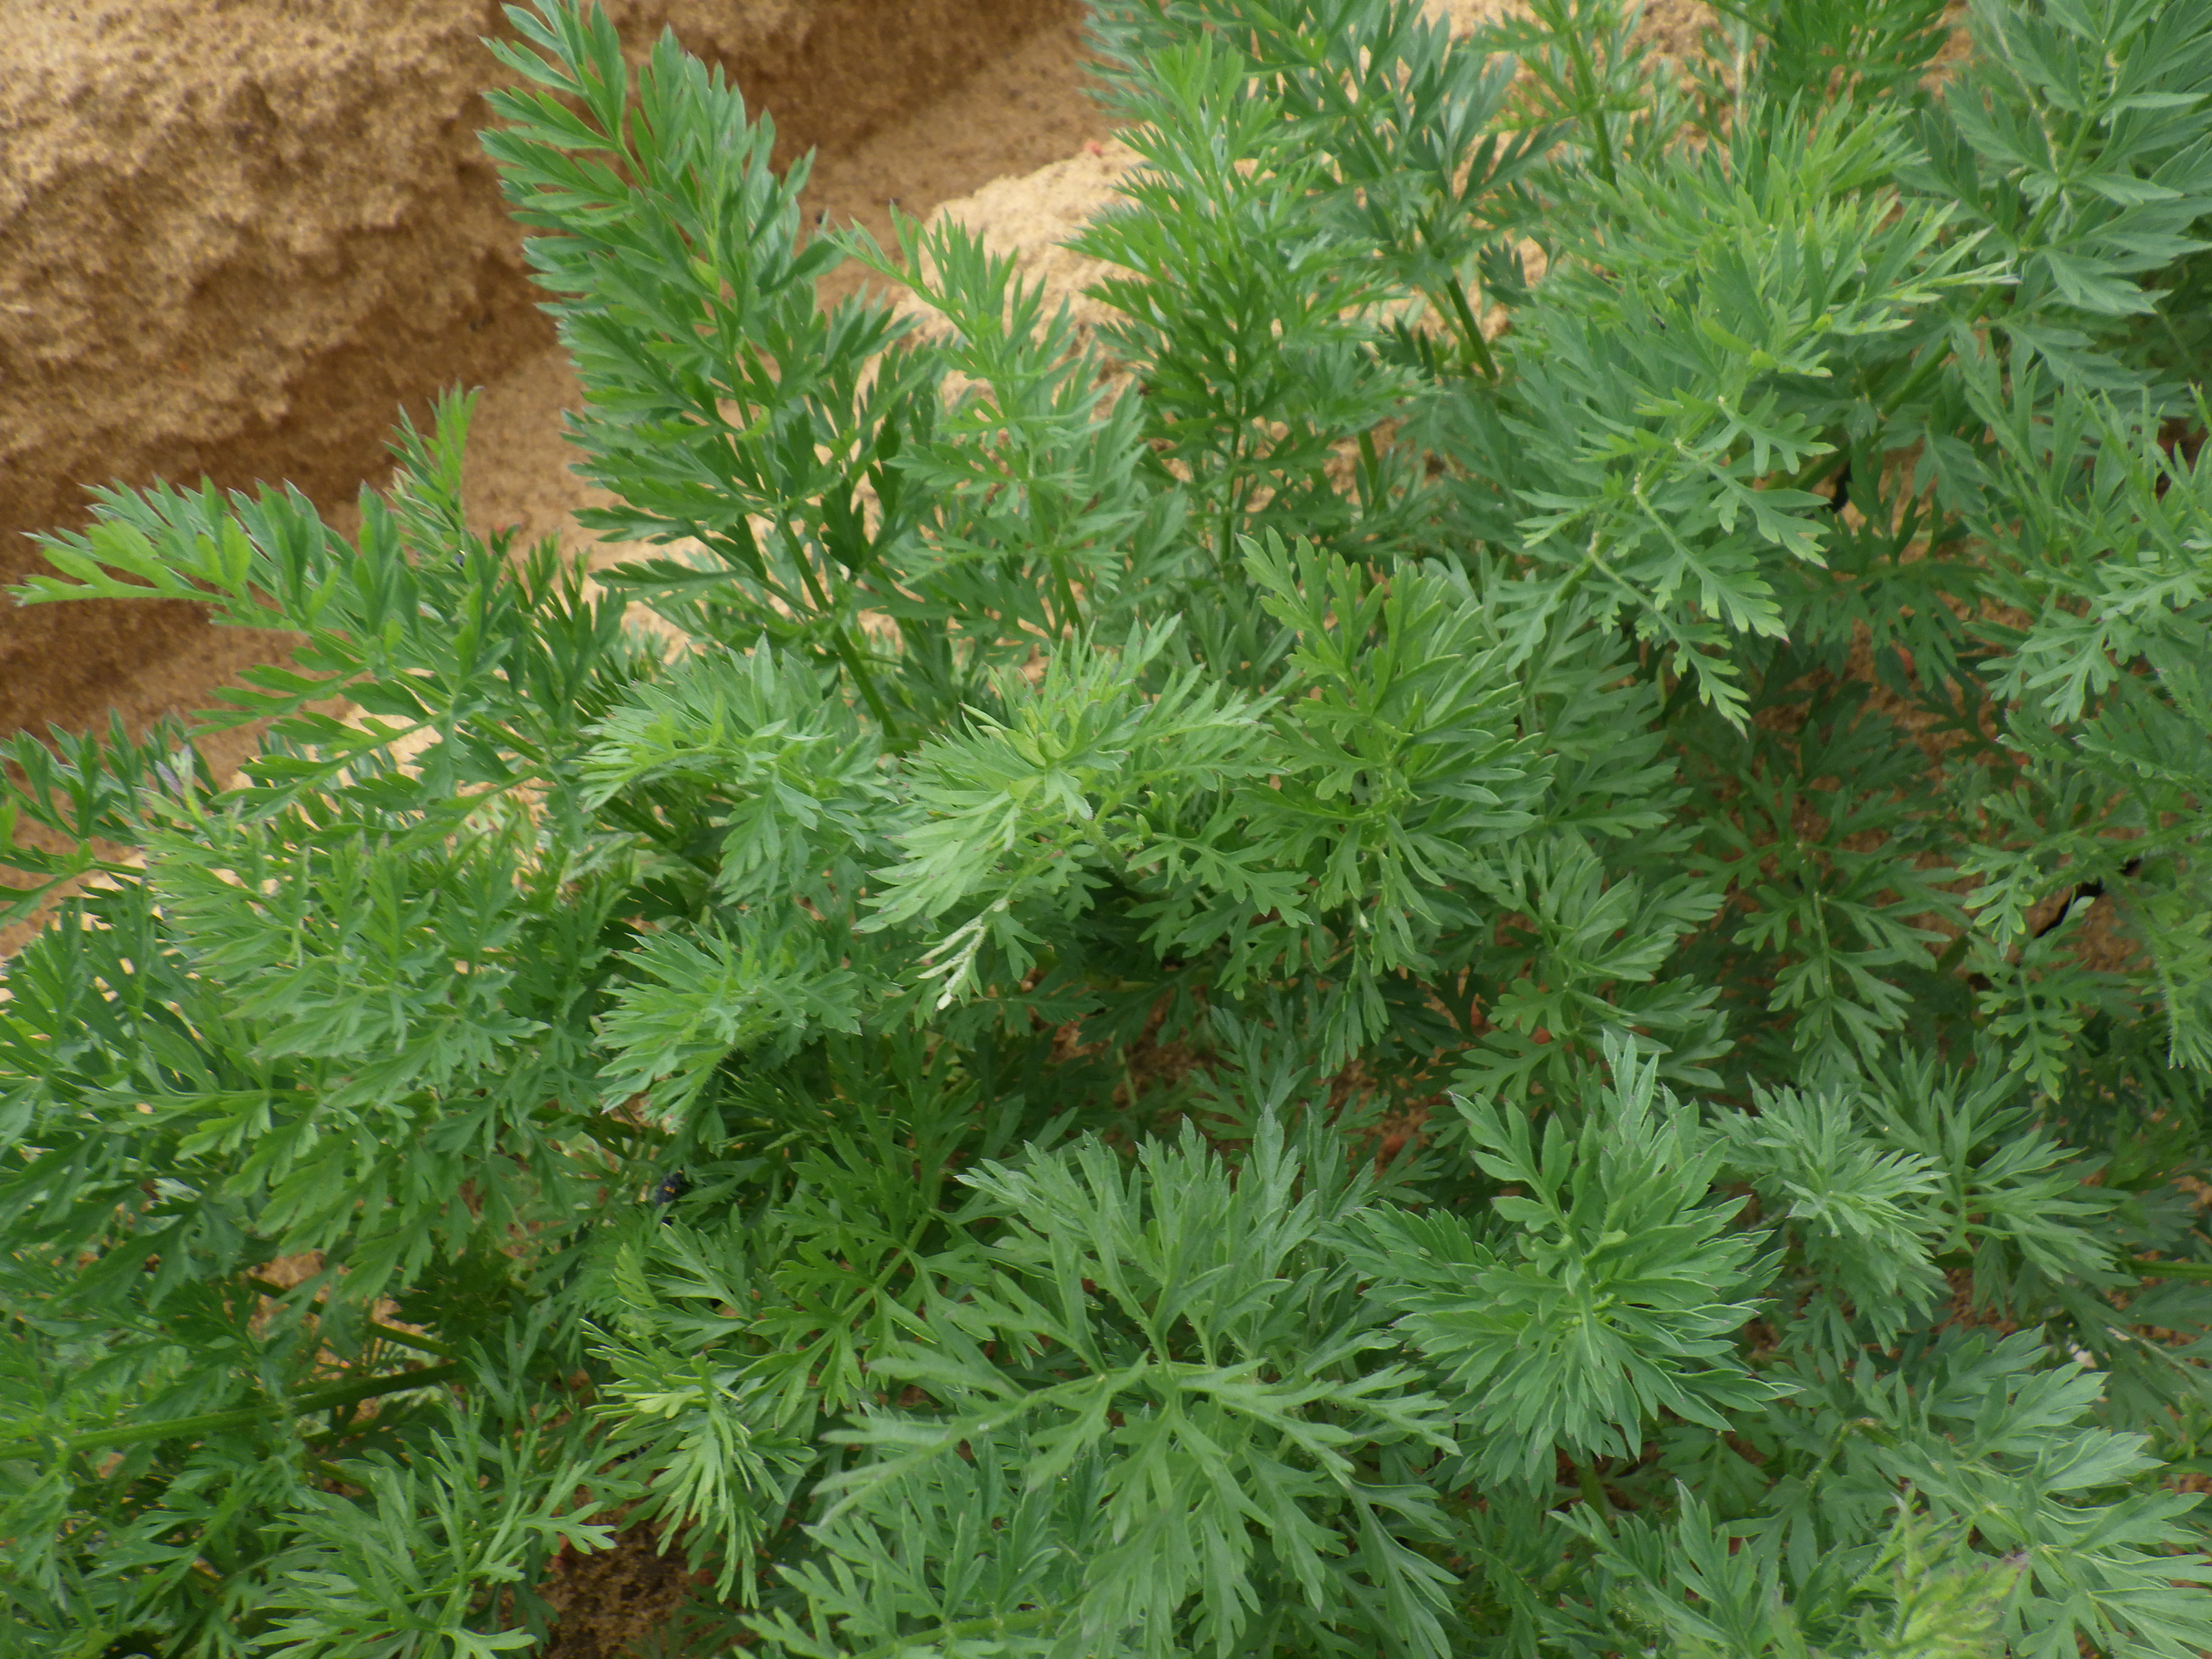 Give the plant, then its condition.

carrot, healthy
